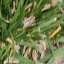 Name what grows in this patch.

grass
